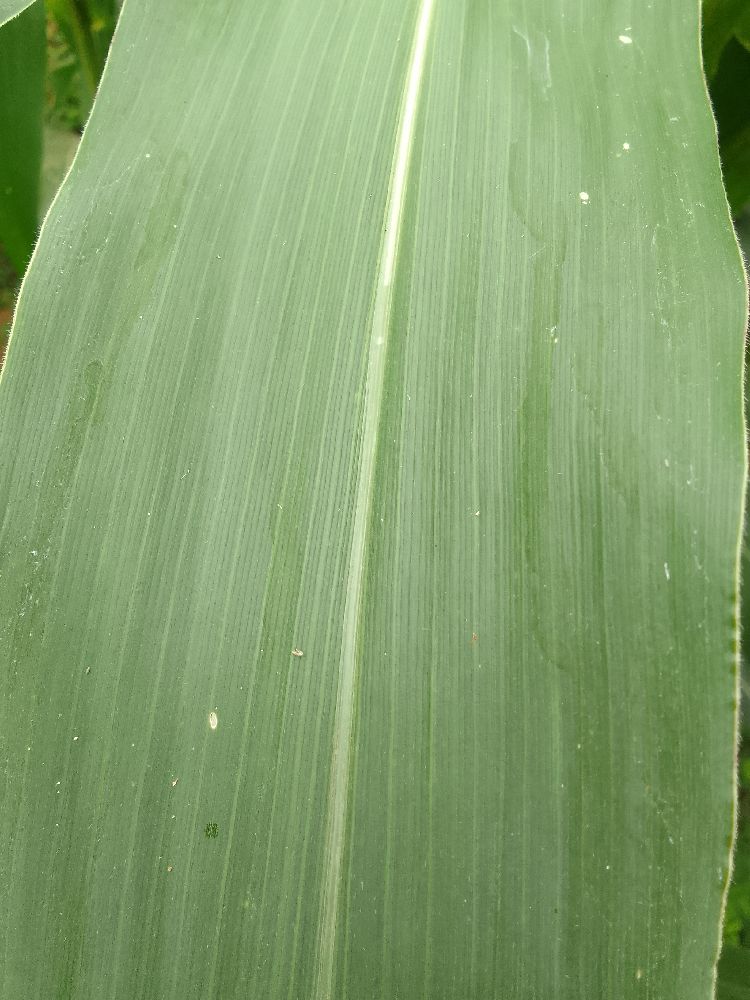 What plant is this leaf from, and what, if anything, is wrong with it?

maize, healthy
